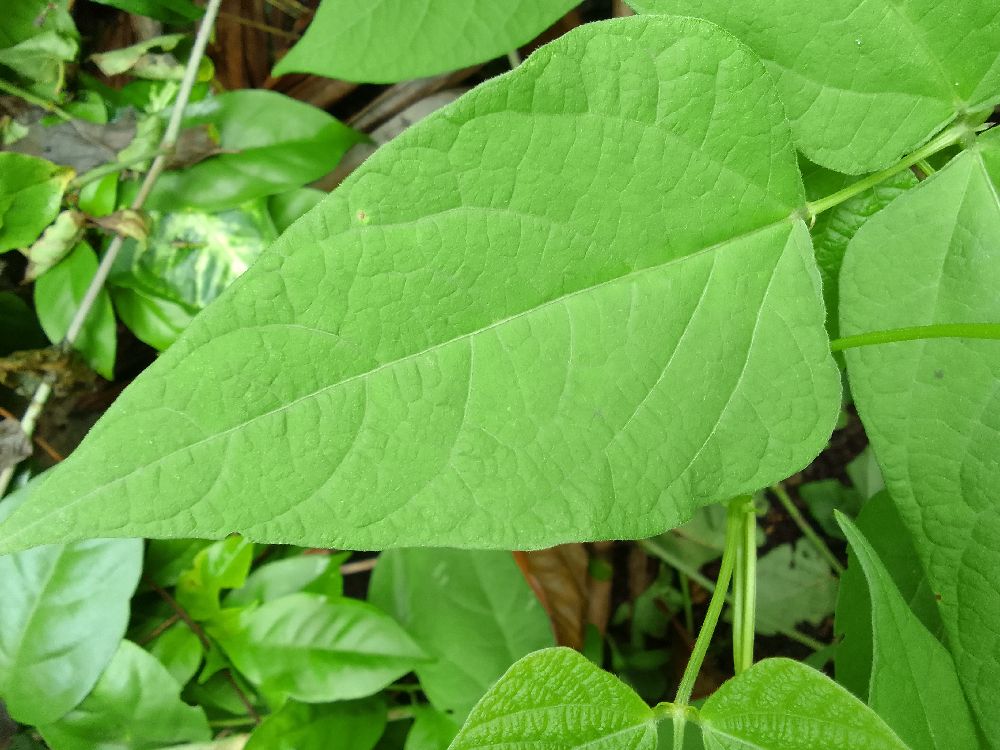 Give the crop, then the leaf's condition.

common bean, healthy
